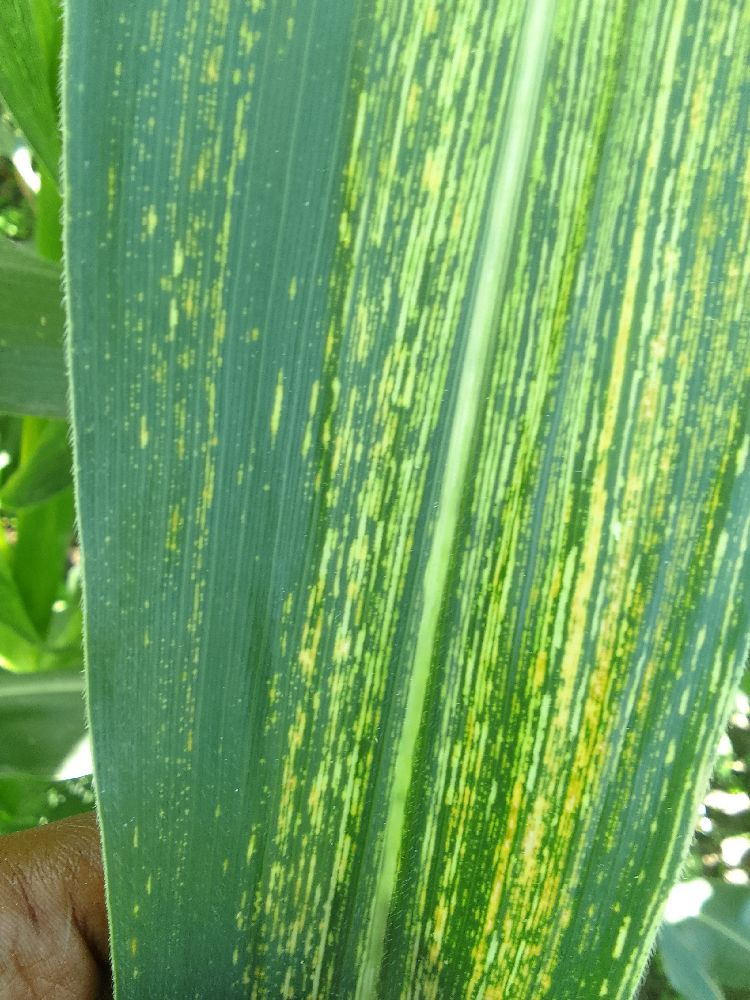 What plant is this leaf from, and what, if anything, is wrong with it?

maize, maize streak virus
